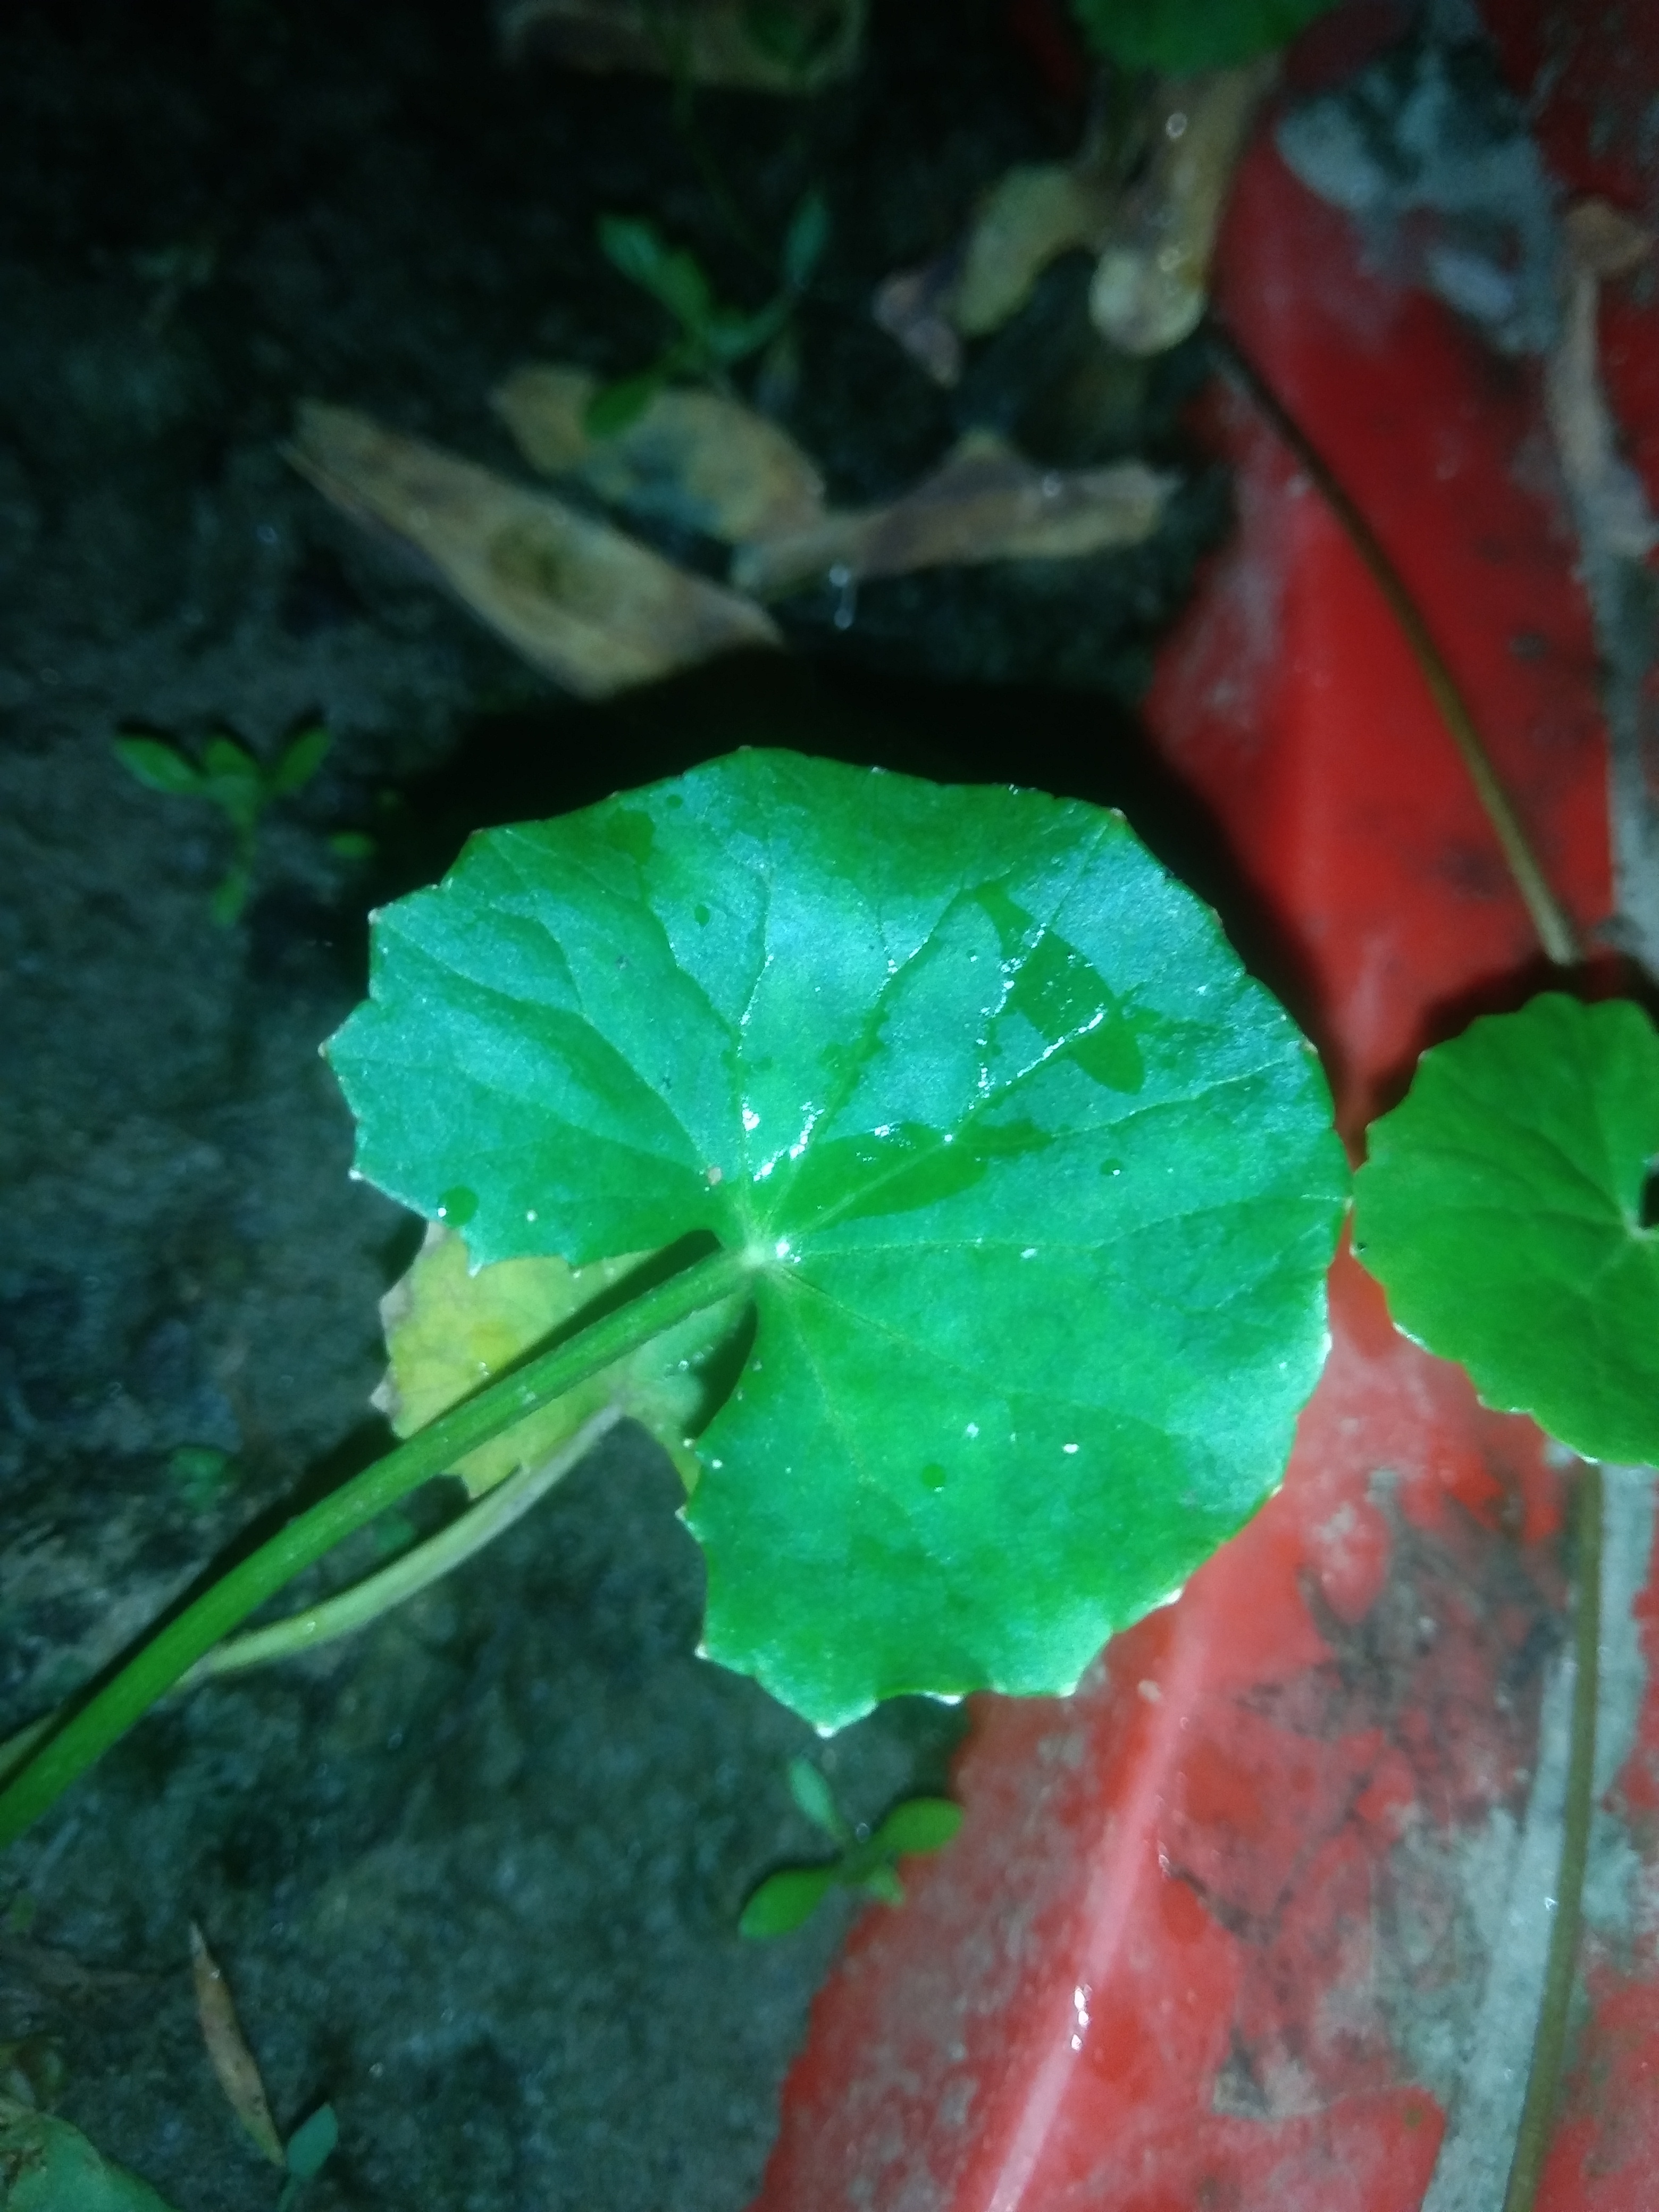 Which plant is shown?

thankuni
